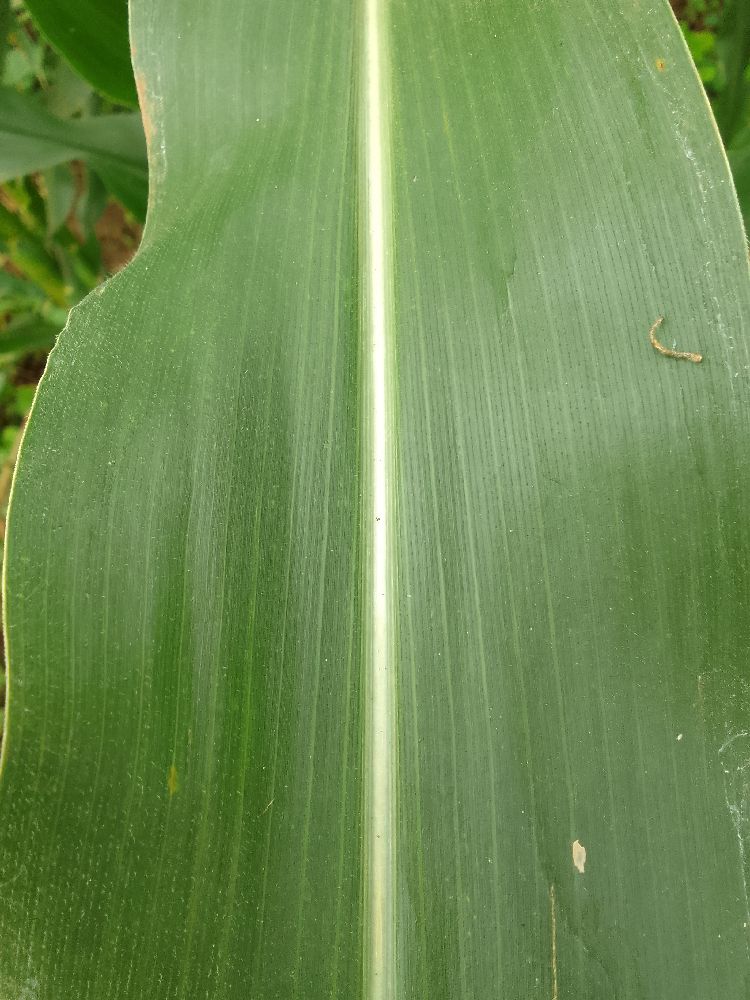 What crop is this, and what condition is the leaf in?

maize, healthy
